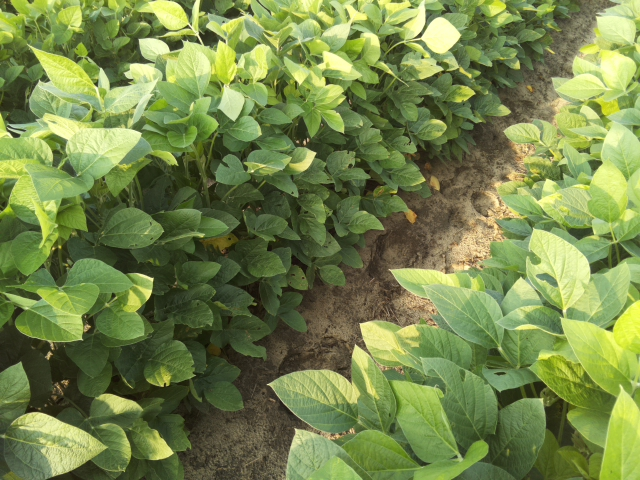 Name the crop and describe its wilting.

soybean, leaves with no wilting
